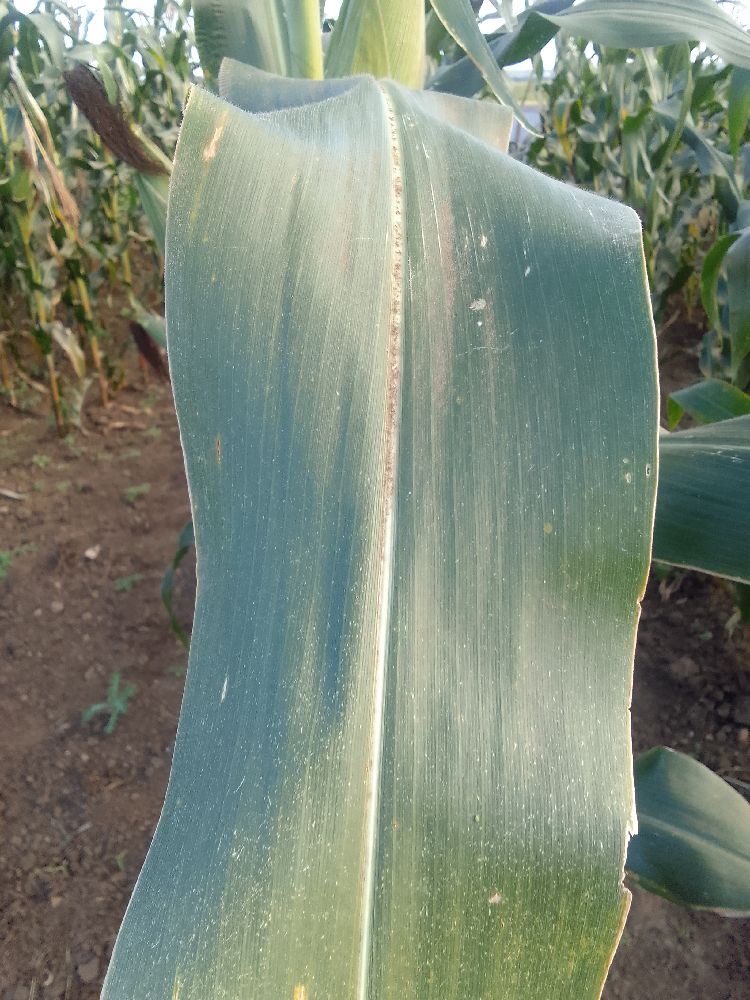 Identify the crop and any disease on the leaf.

maize, healthy
